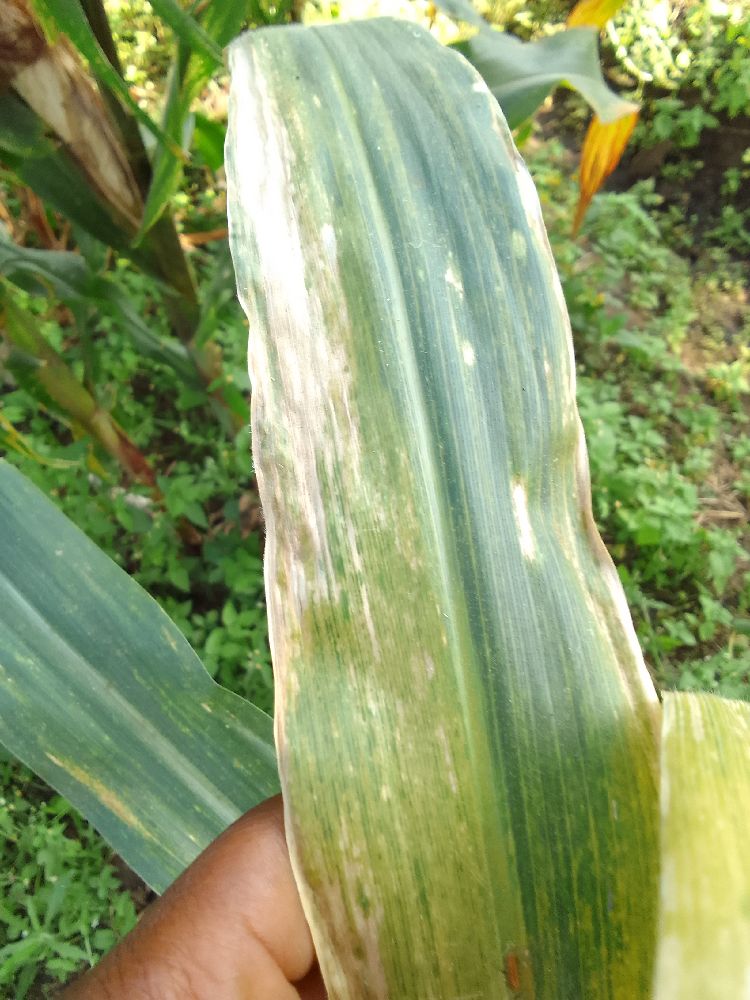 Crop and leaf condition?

maize, maize lethal necrosis
